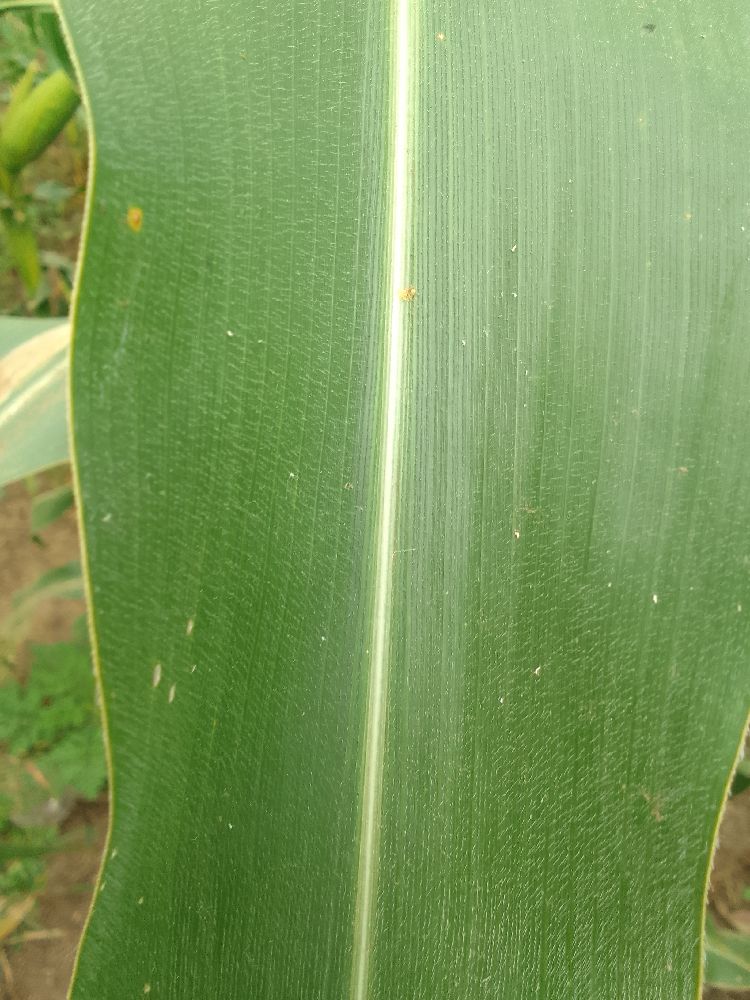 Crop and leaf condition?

maize, healthy
